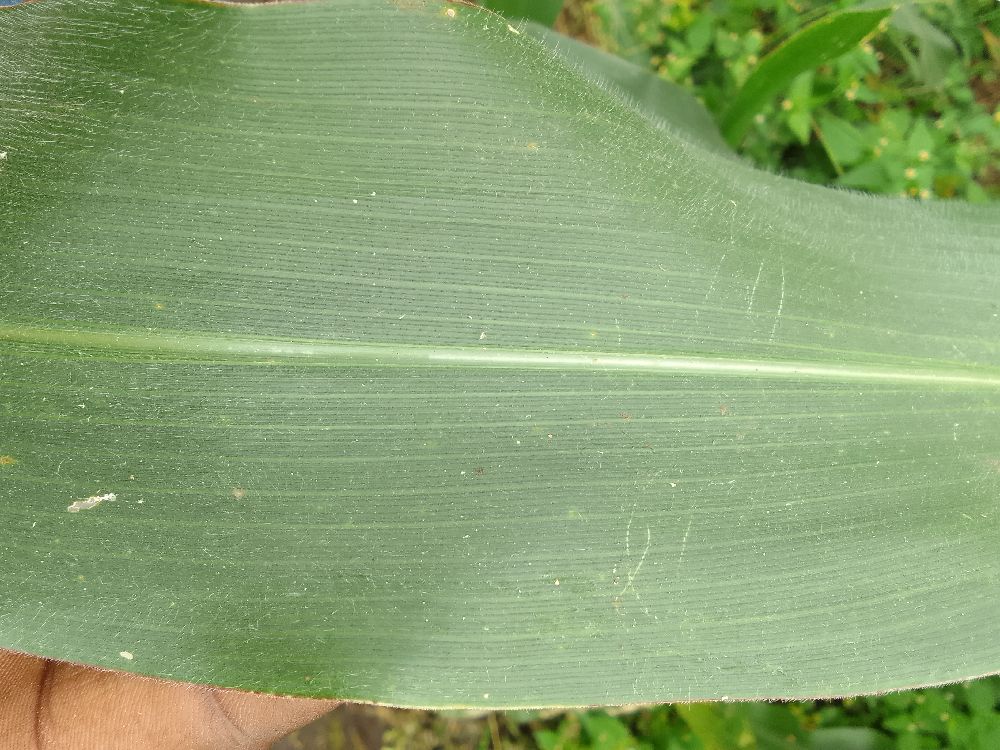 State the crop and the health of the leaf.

maize, healthy
